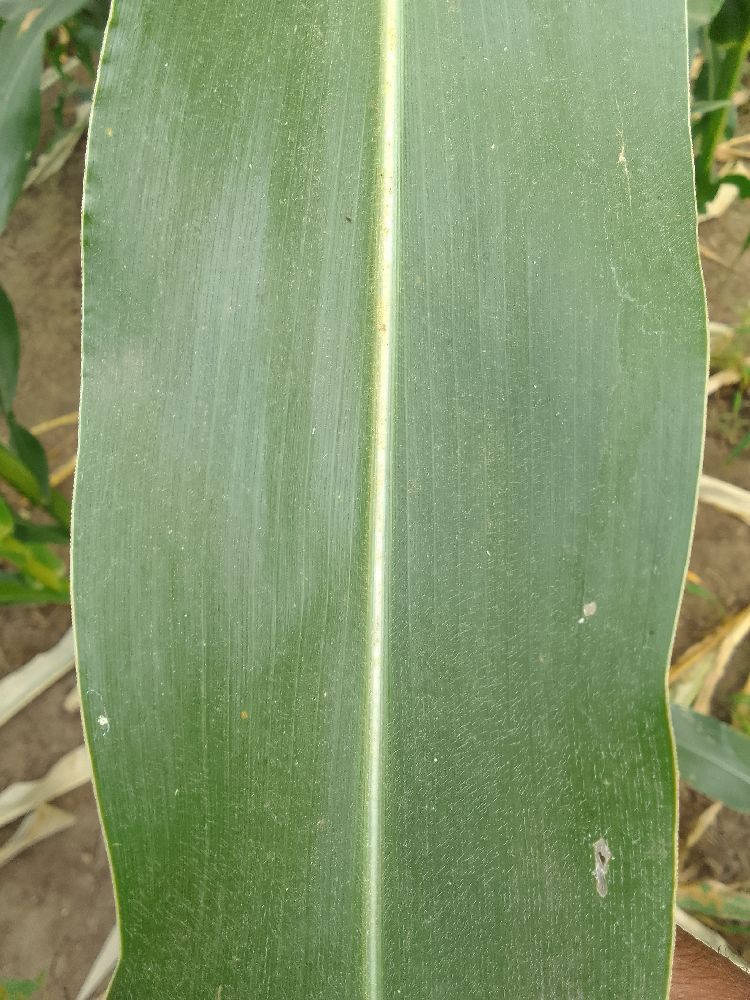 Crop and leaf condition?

maize, healthy
